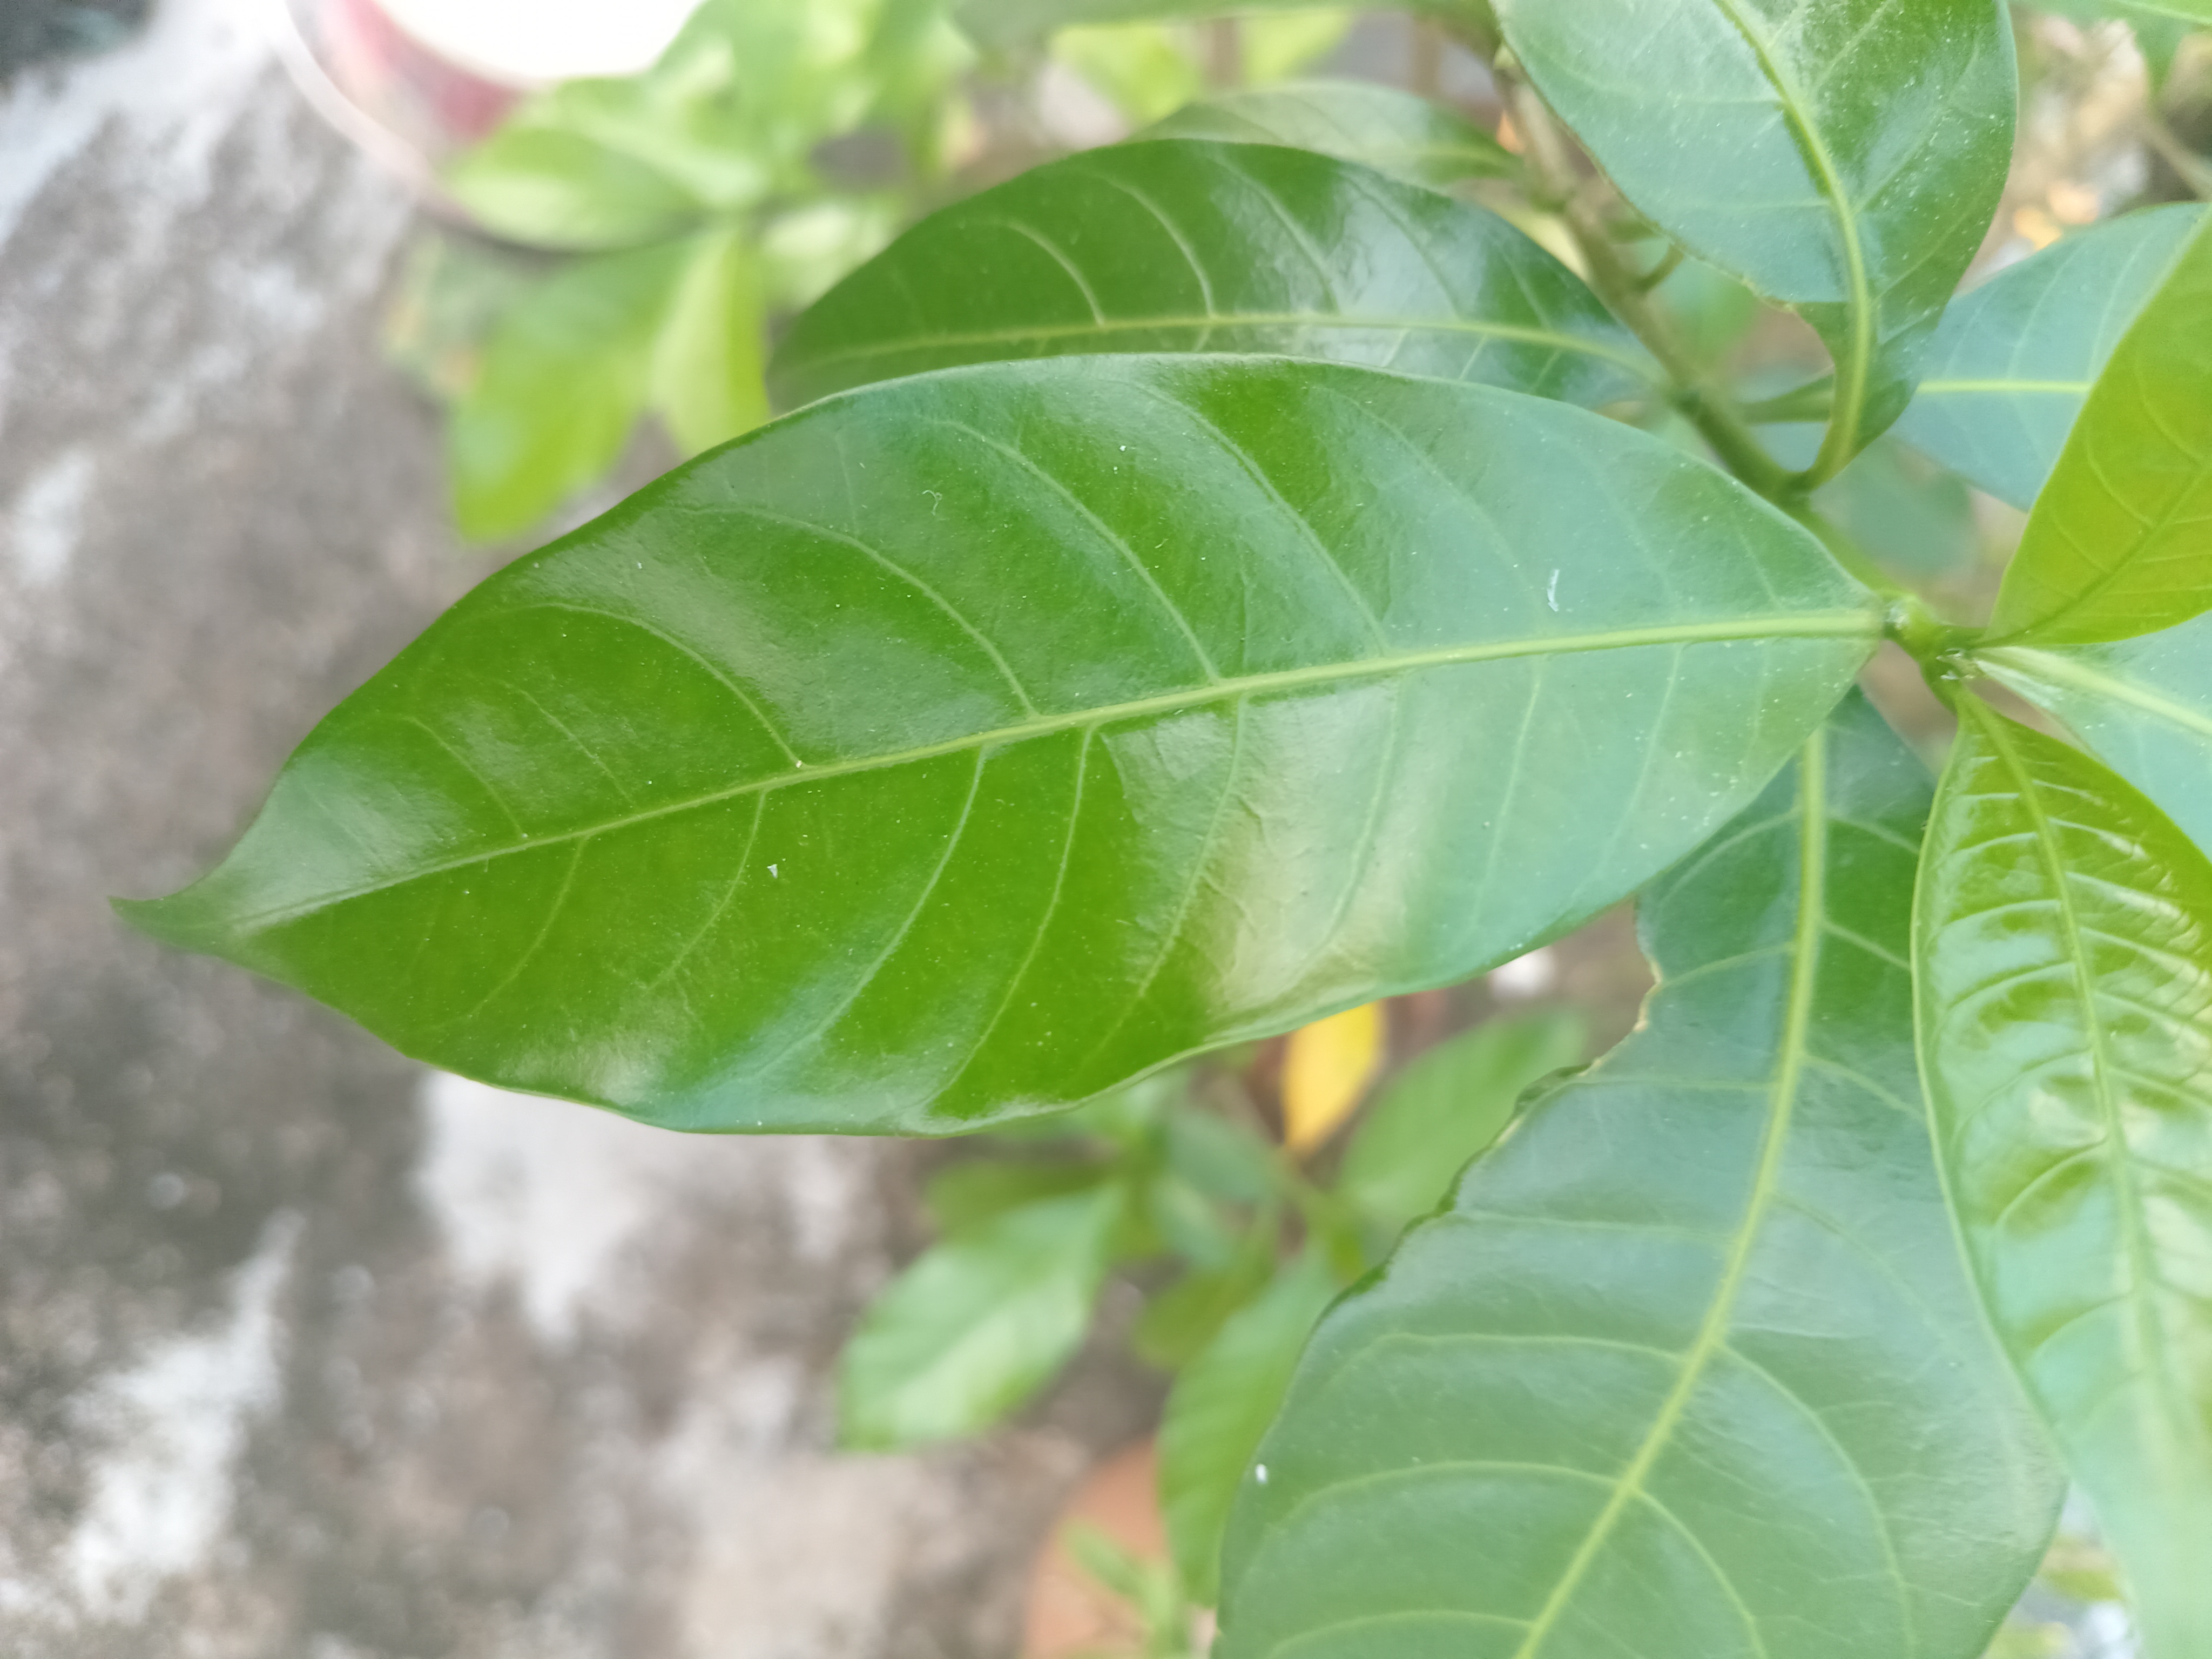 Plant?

togor
